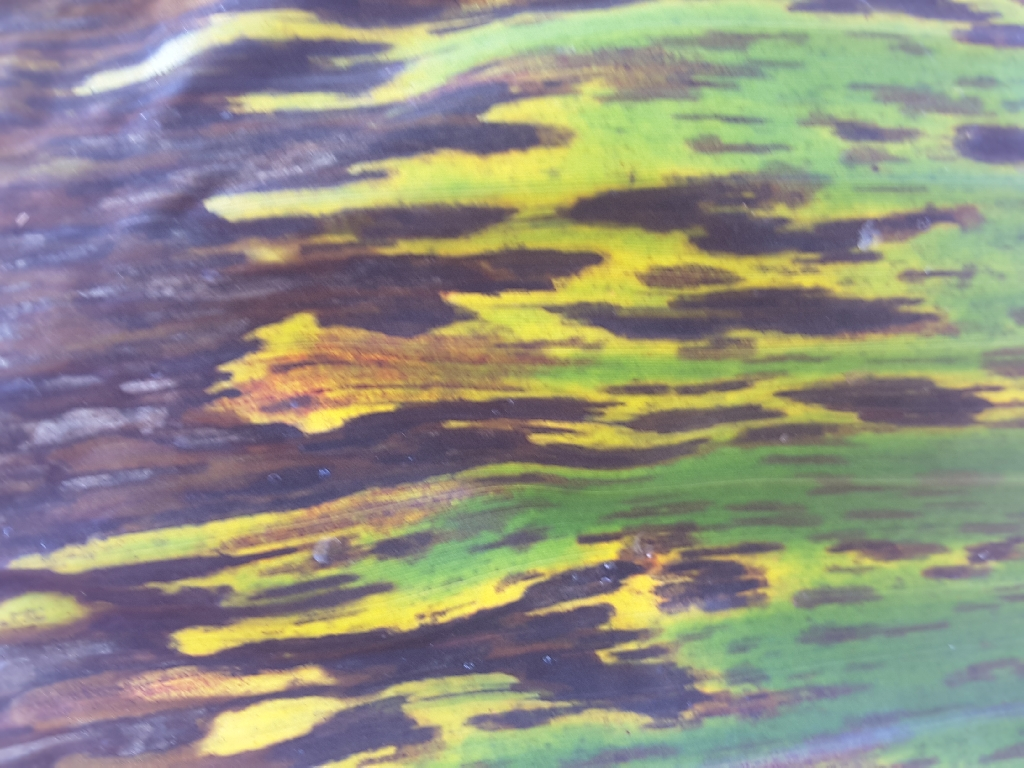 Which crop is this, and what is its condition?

banana, black sigatoka
